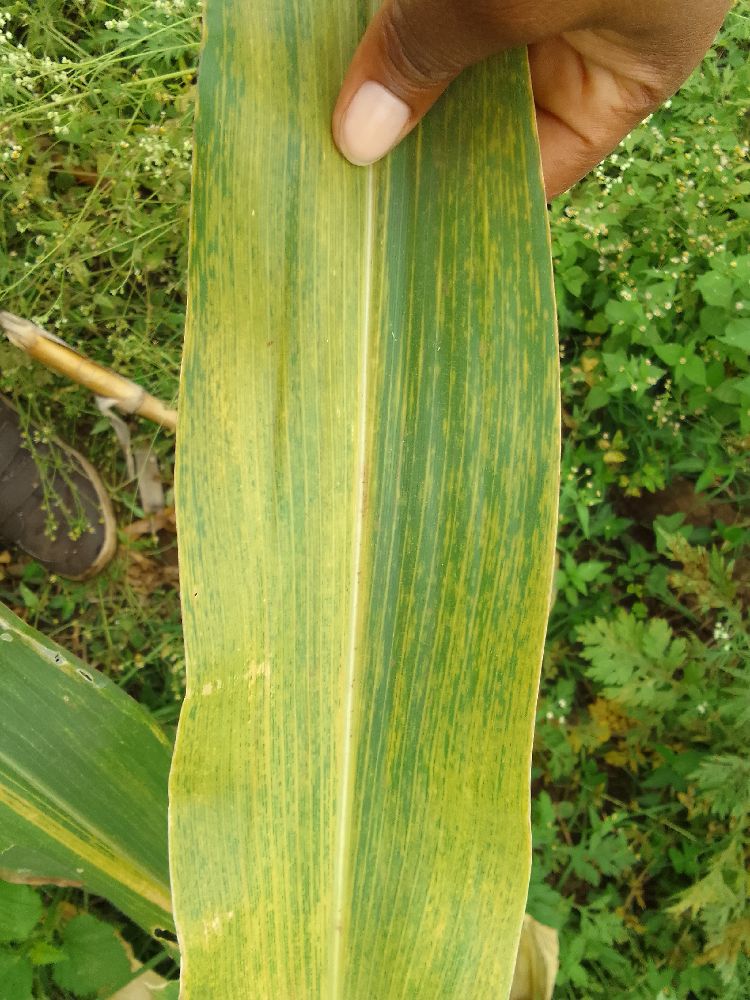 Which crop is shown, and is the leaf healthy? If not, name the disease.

maize, maize lethal necrosis
